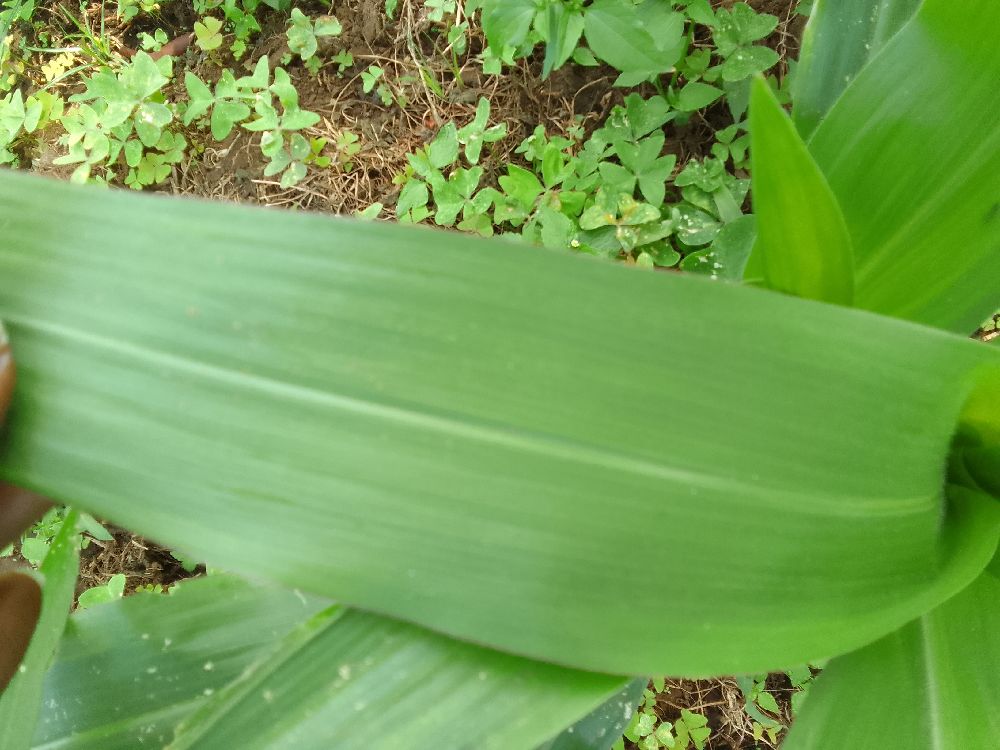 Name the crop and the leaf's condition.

maize, healthy
